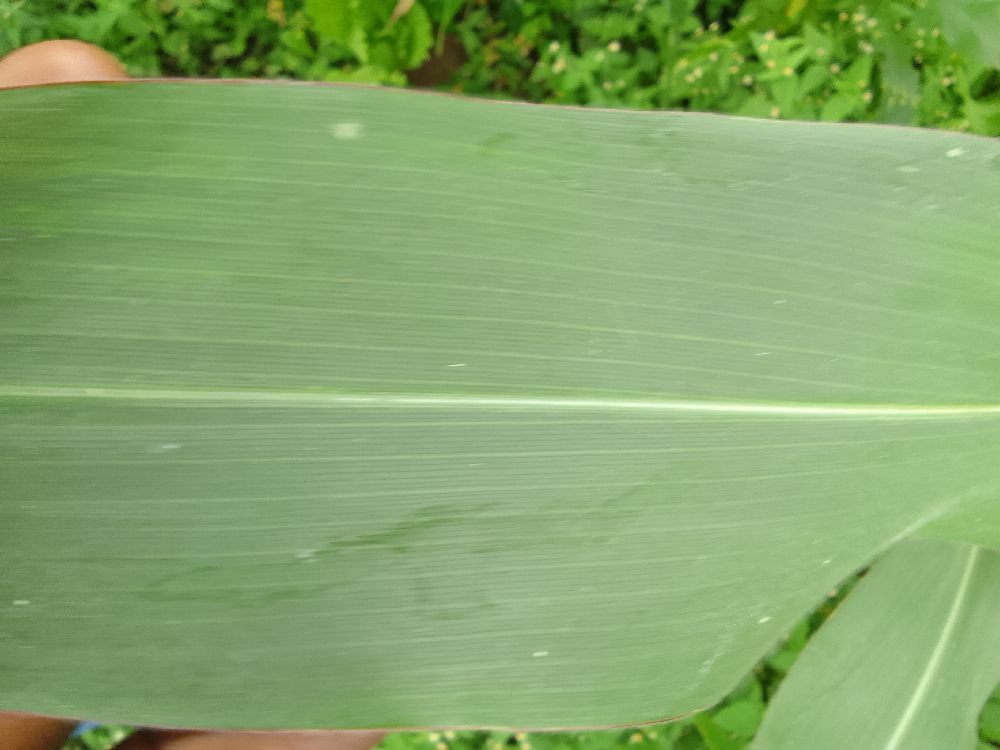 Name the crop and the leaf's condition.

maize, healthy
